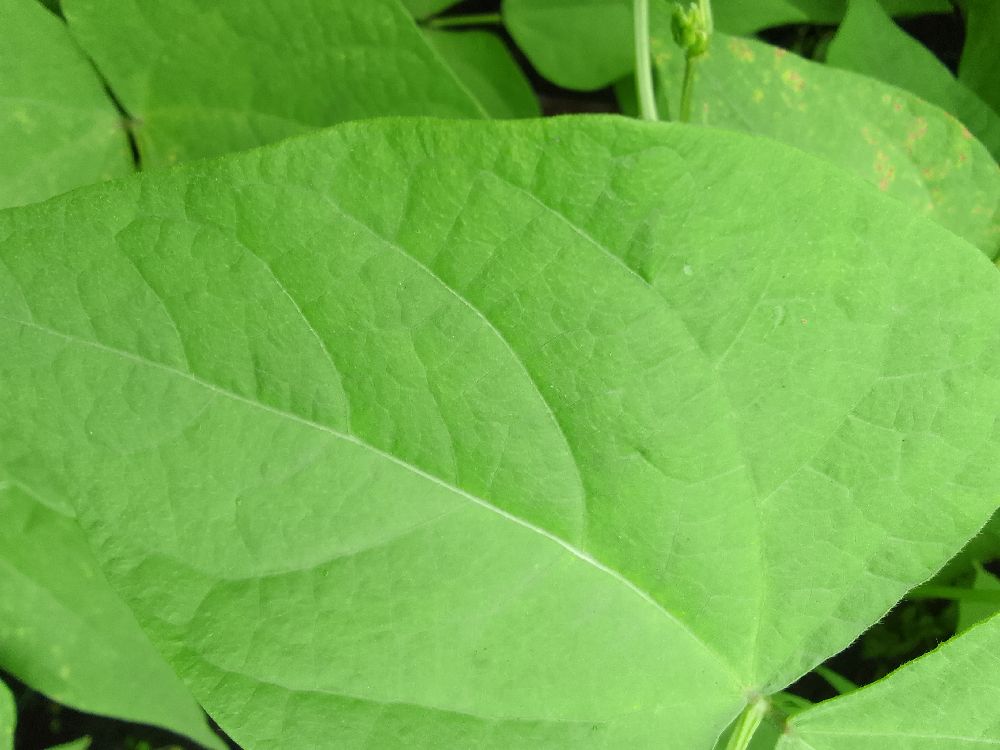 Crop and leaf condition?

maize, healthy
